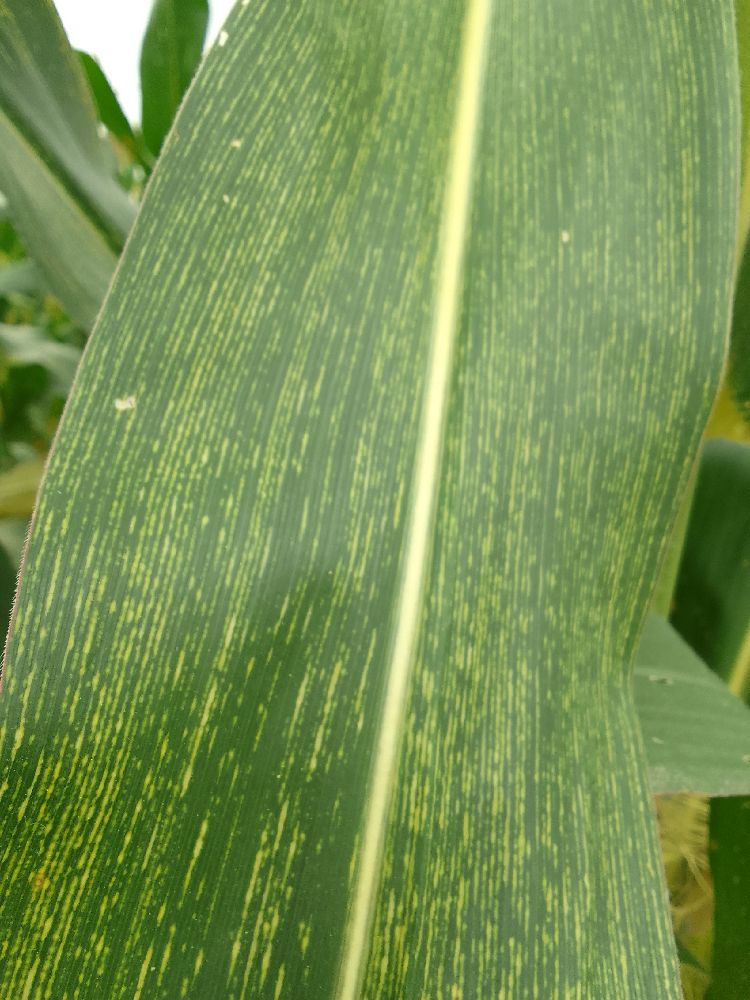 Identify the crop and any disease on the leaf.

maize, maize streak virus
